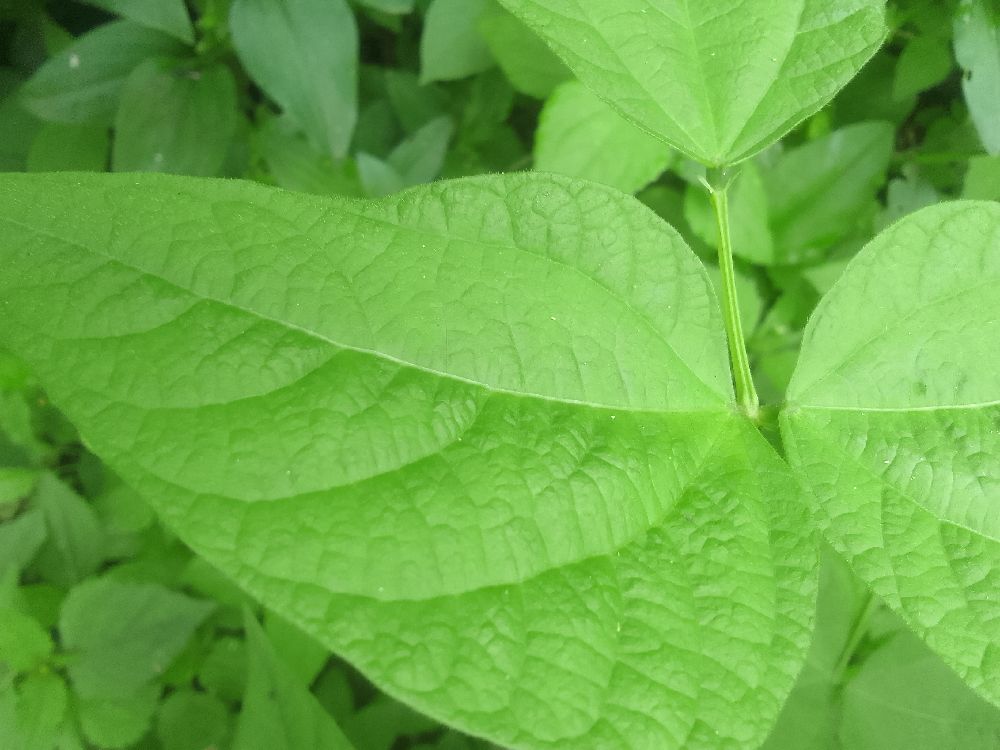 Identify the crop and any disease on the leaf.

common bean, healthy
